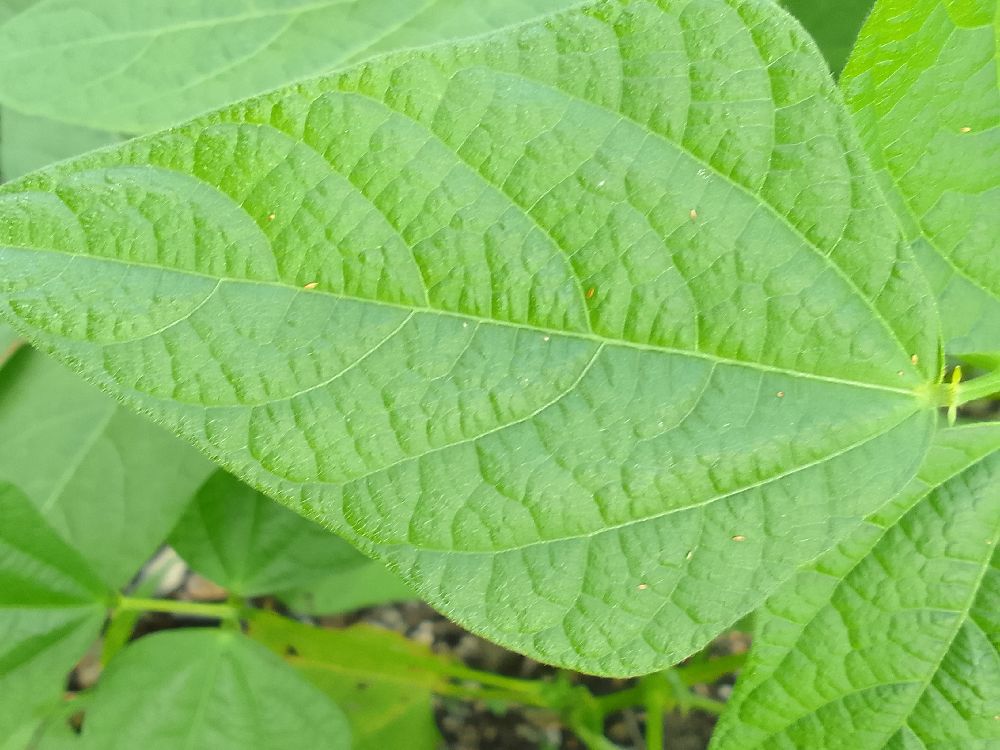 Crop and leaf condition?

common bean, healthy
